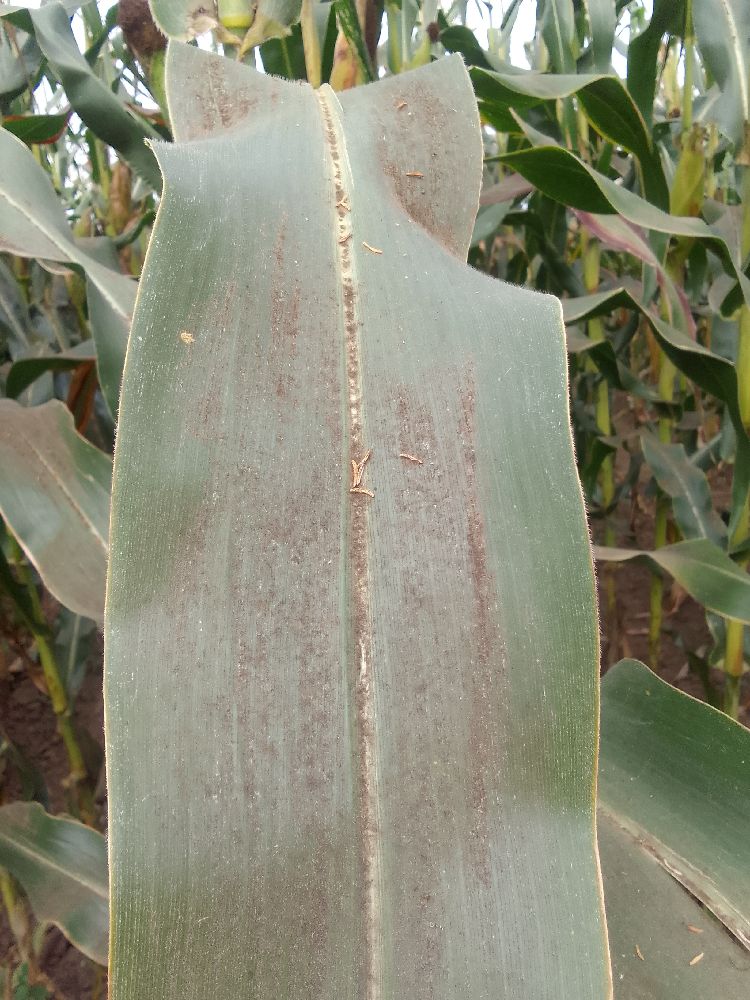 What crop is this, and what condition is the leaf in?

maize, healthy
